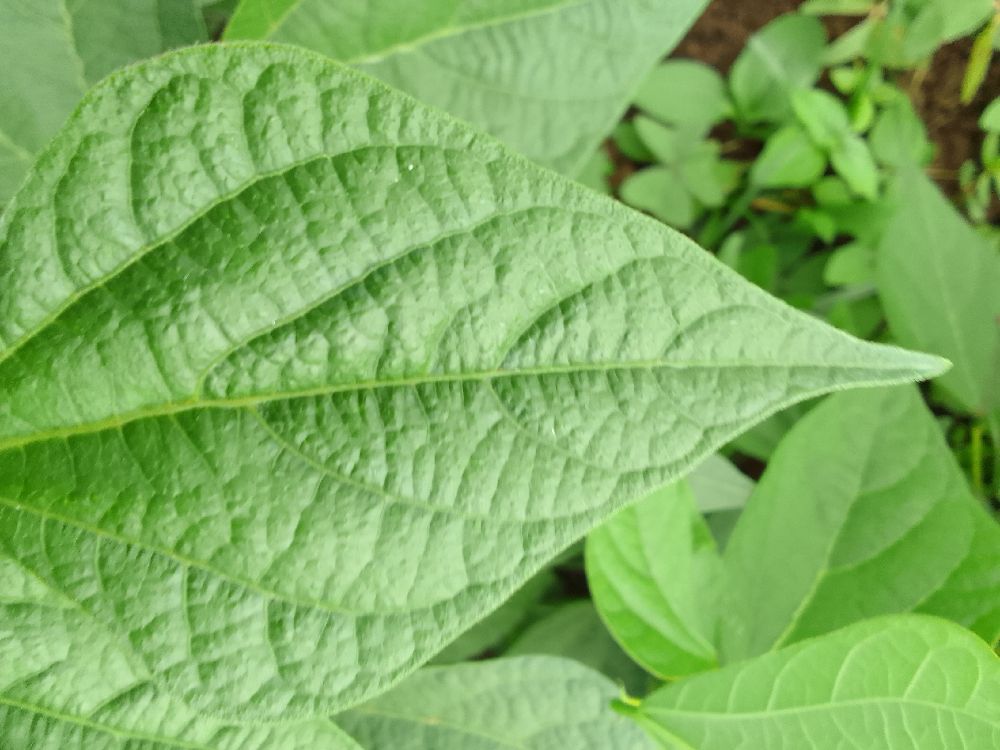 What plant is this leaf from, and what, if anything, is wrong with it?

common bean, healthy
